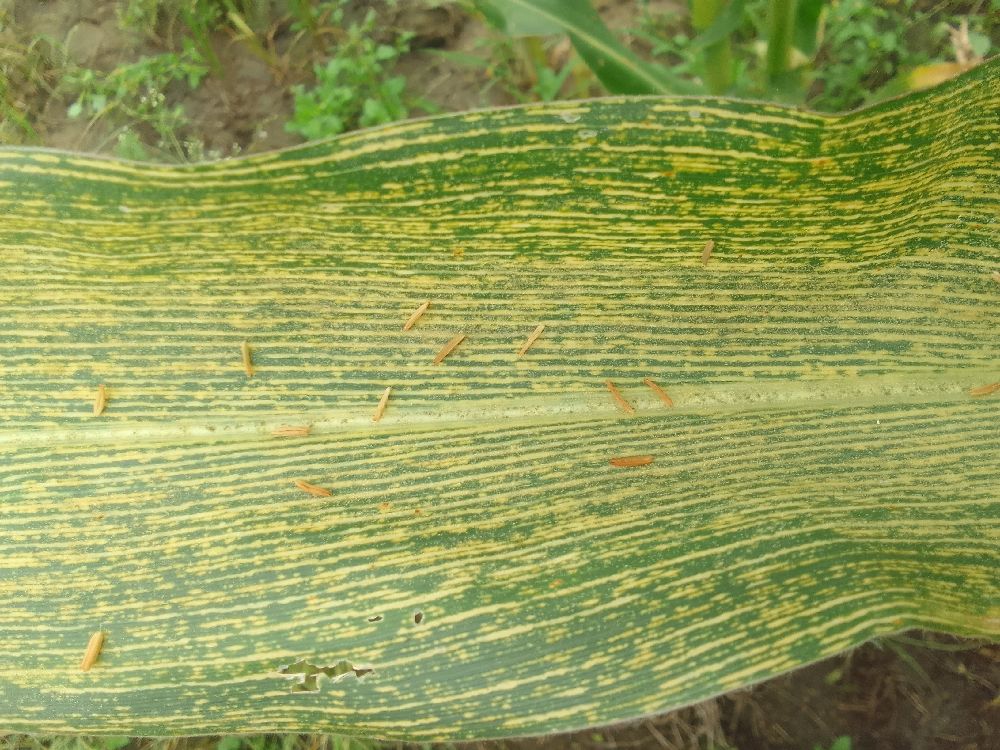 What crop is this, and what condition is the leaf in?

maize, maize streak virus
